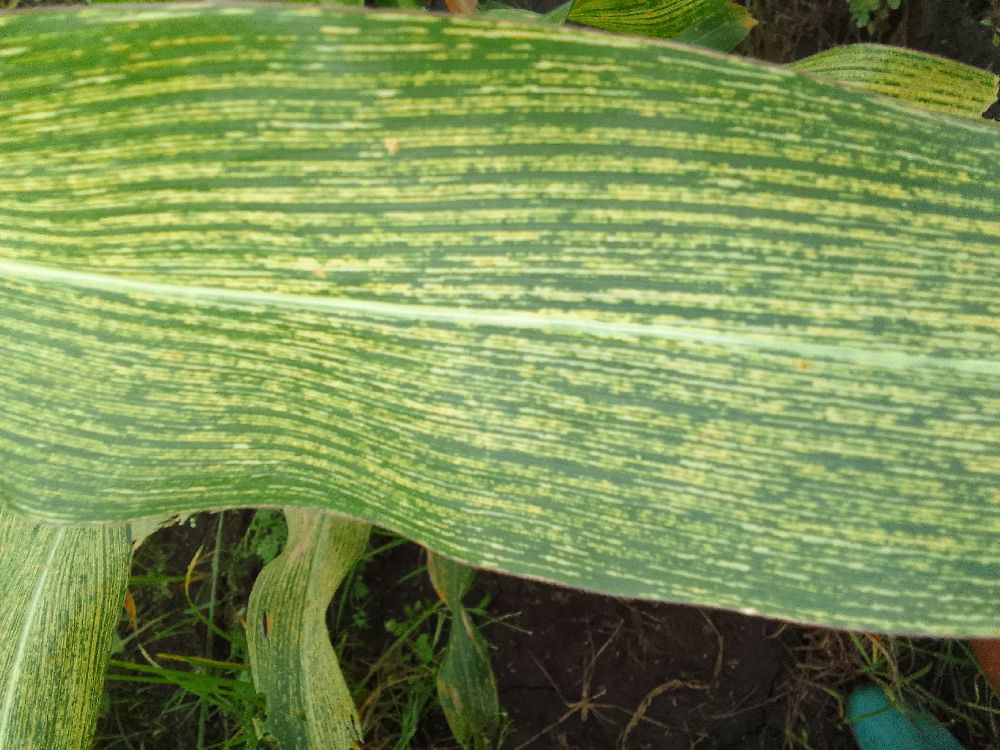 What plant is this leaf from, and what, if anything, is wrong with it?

maize, maize streak virus
